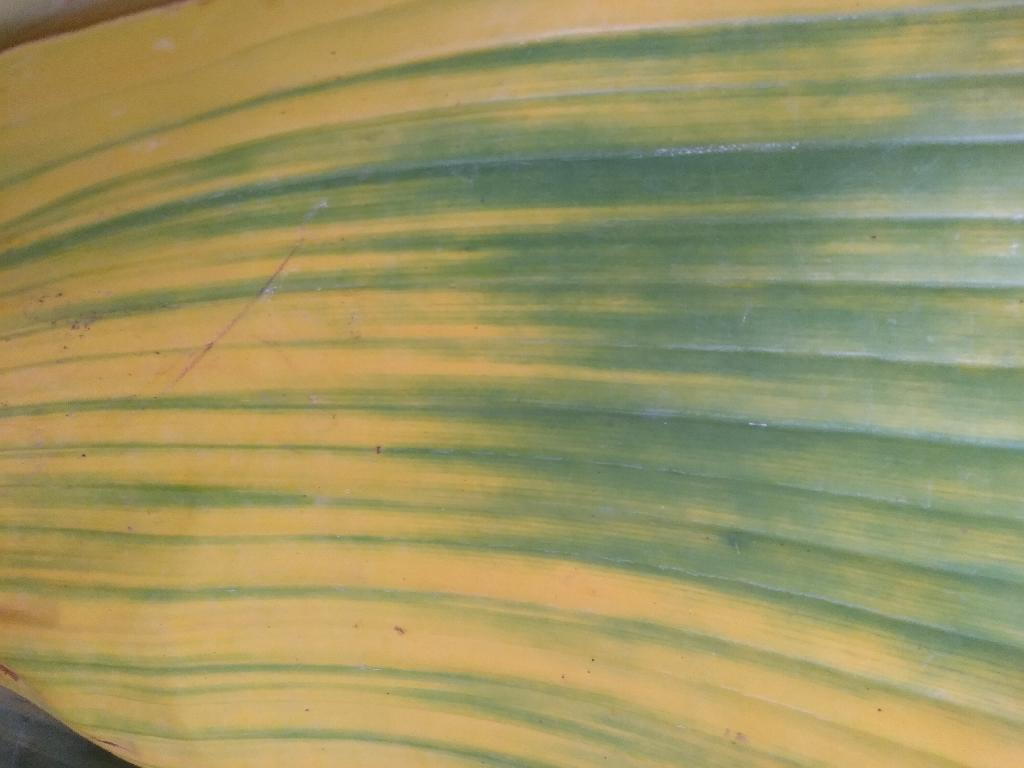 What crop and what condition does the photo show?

banana, fusarium wilt race 1
